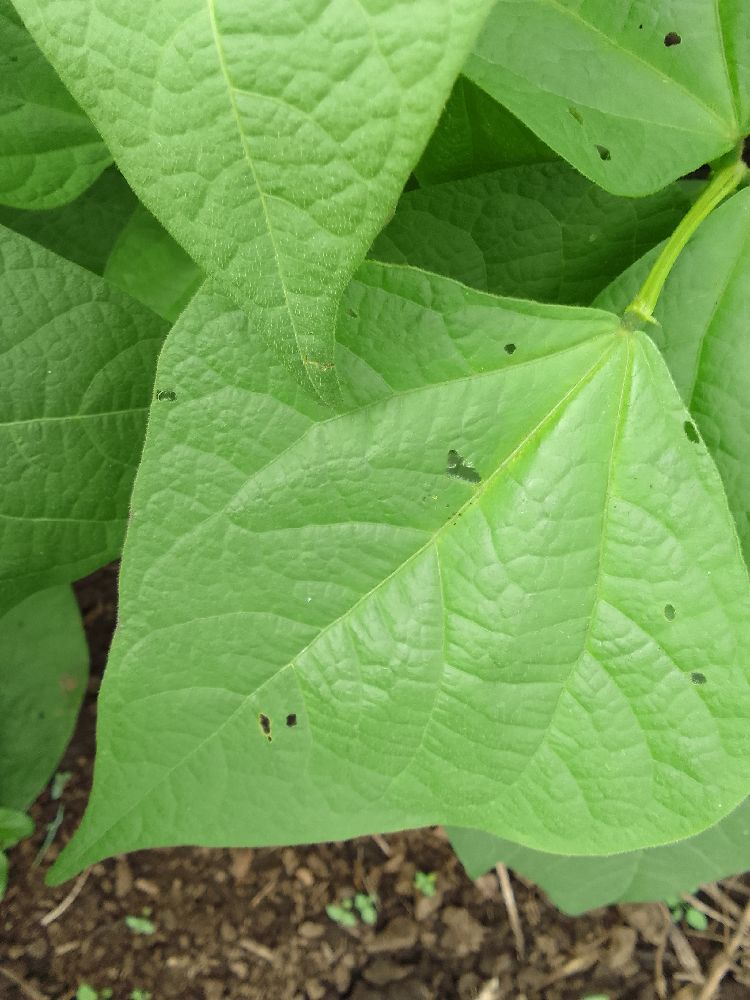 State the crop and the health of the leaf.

common bean, healthy
